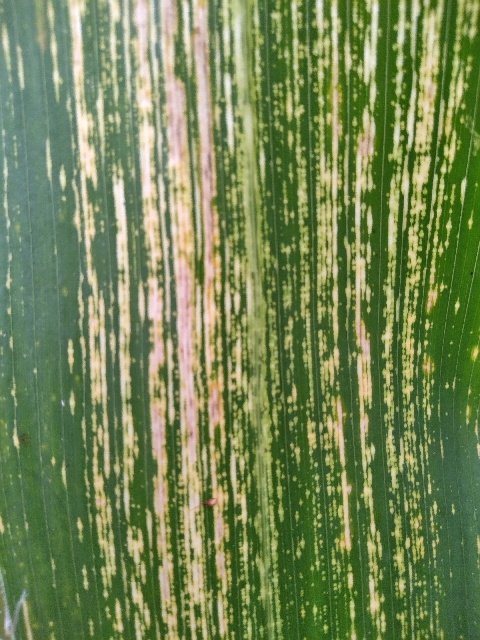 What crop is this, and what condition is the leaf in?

maize, maize streak virus
